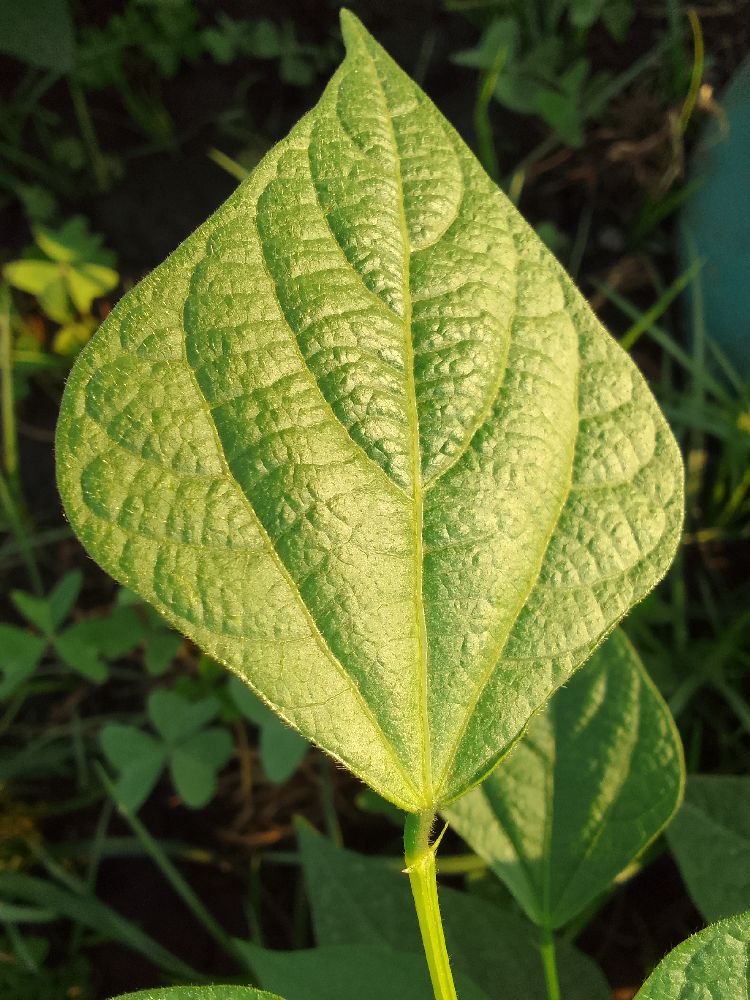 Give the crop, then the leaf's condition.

common bean, healthy
